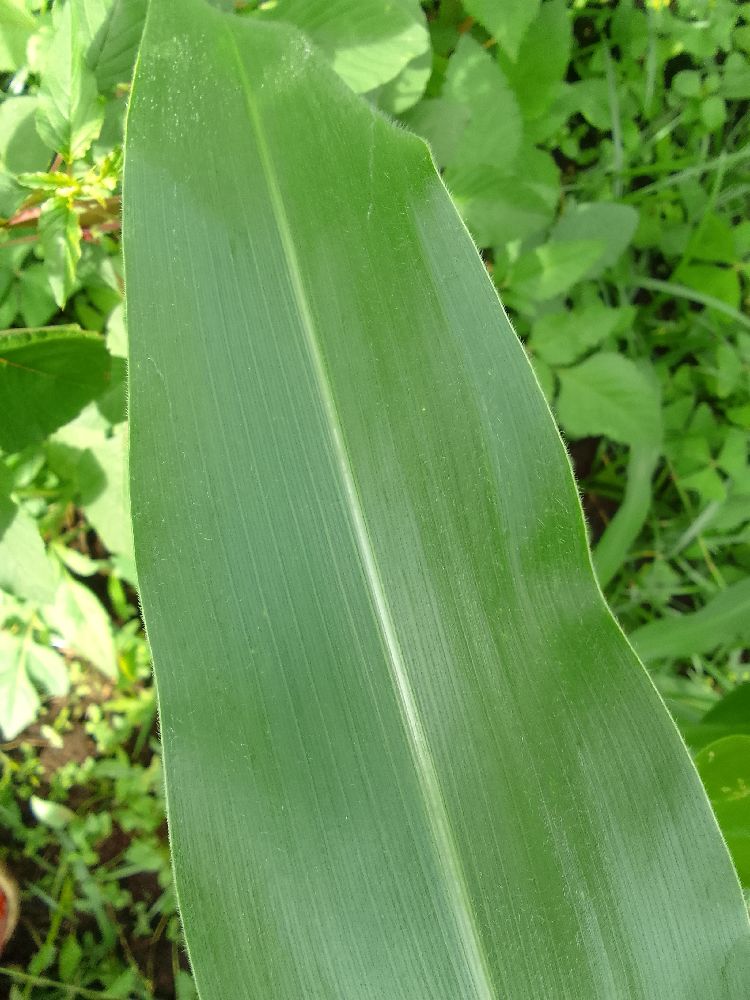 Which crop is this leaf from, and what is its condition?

maize, healthy
